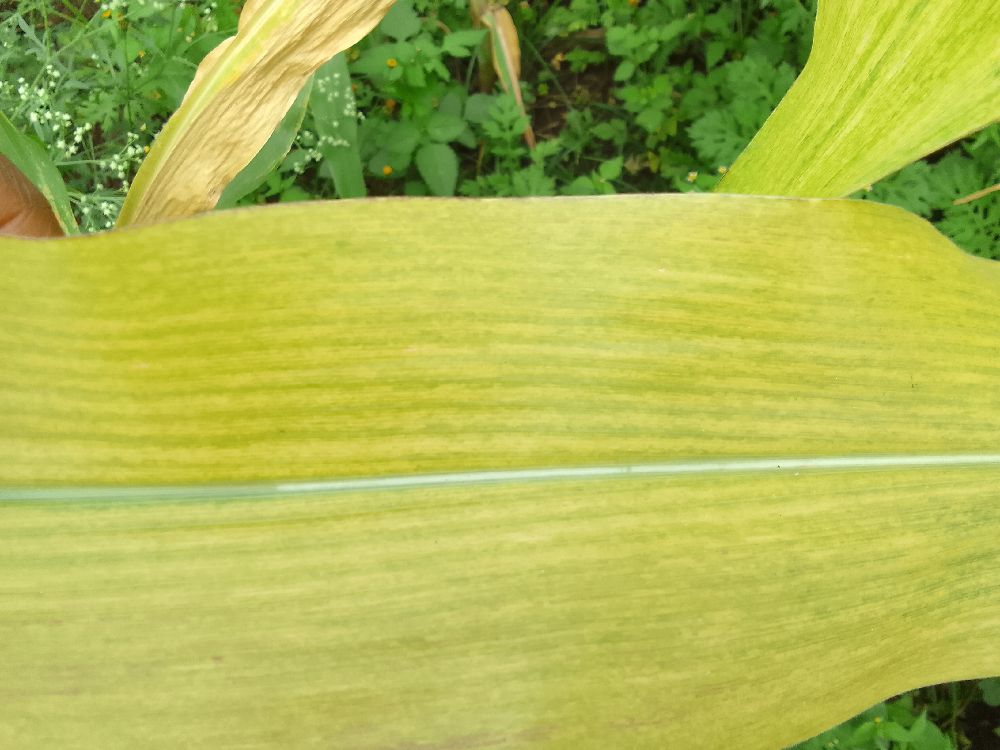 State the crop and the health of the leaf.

maize, maize lethal necrosis
